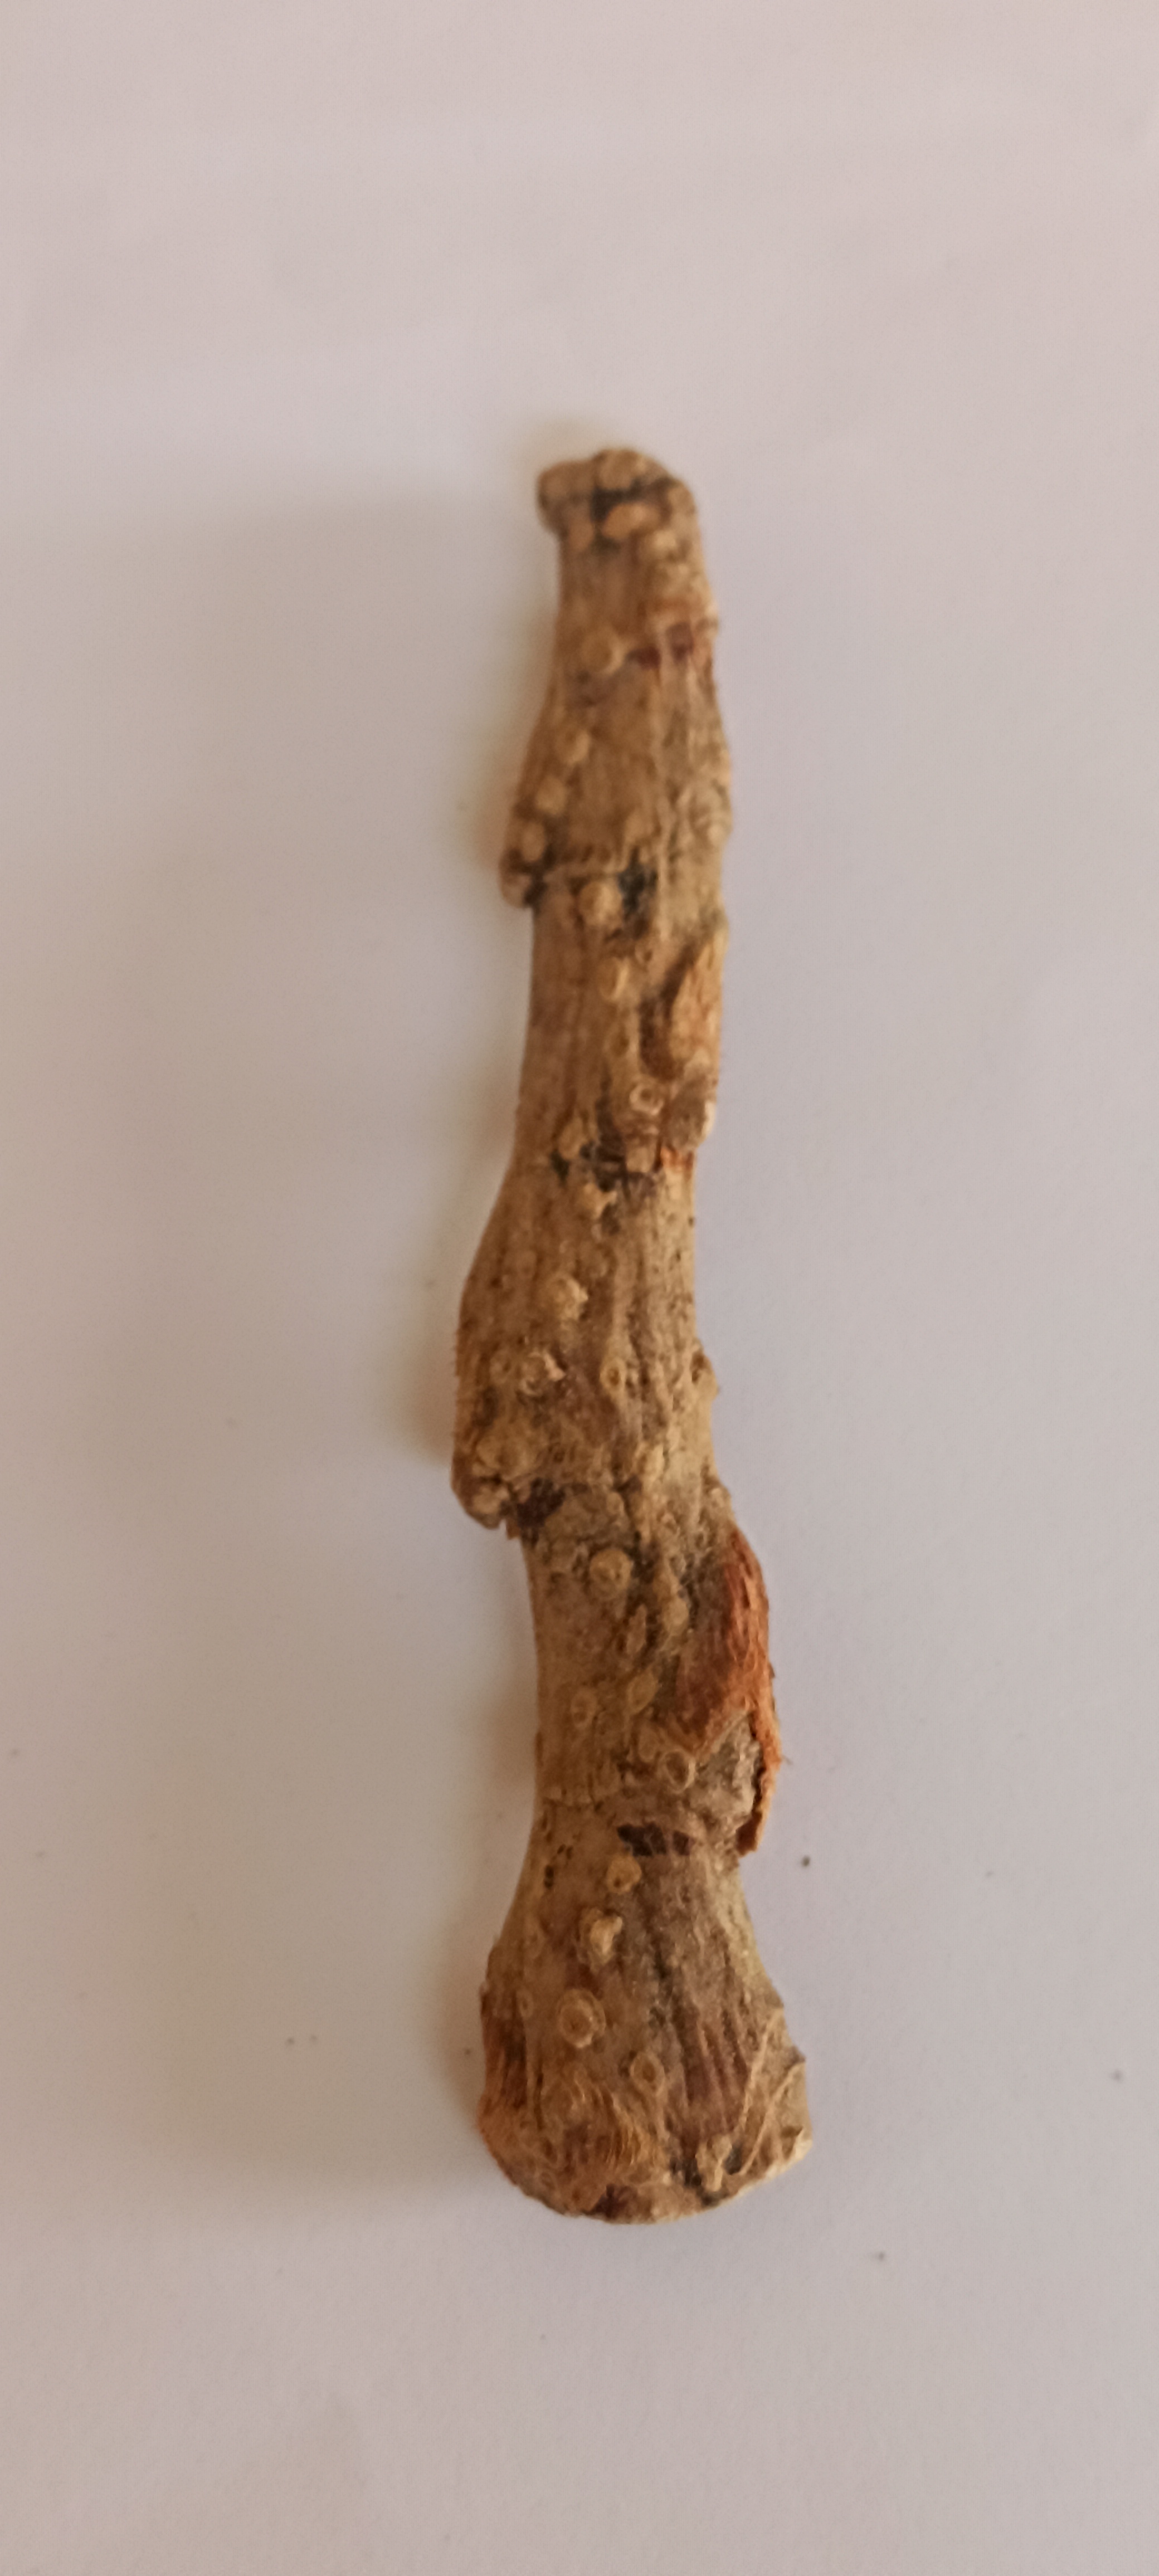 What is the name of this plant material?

vekhand
